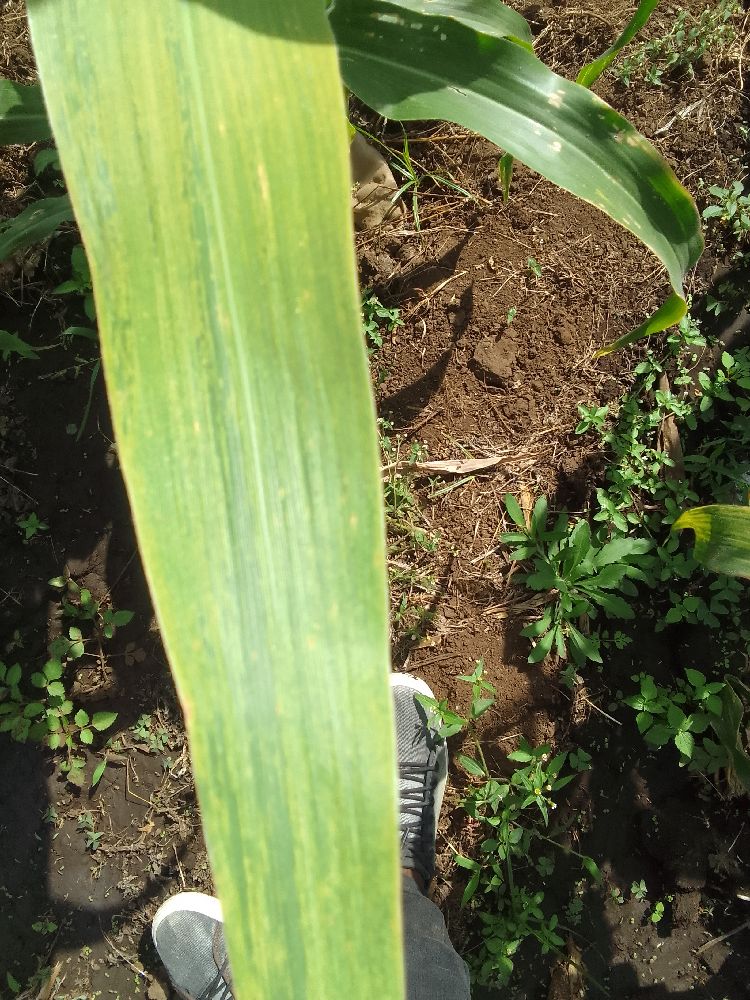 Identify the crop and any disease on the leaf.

maize, maize lethal necrosis
